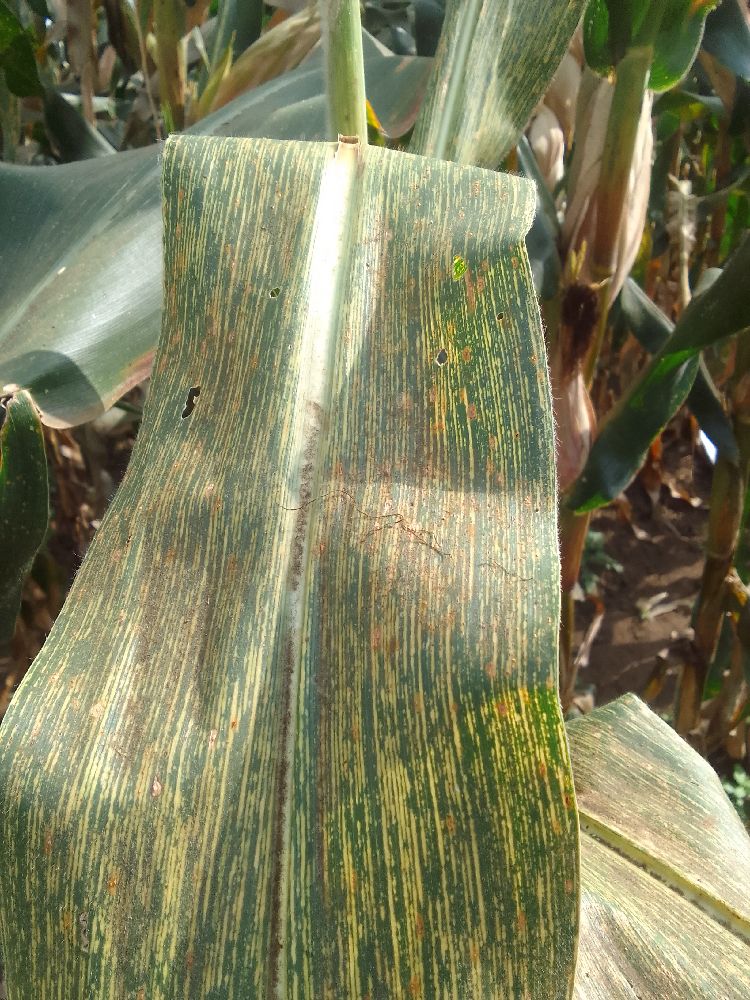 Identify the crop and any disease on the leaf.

maize, maize streak virus
